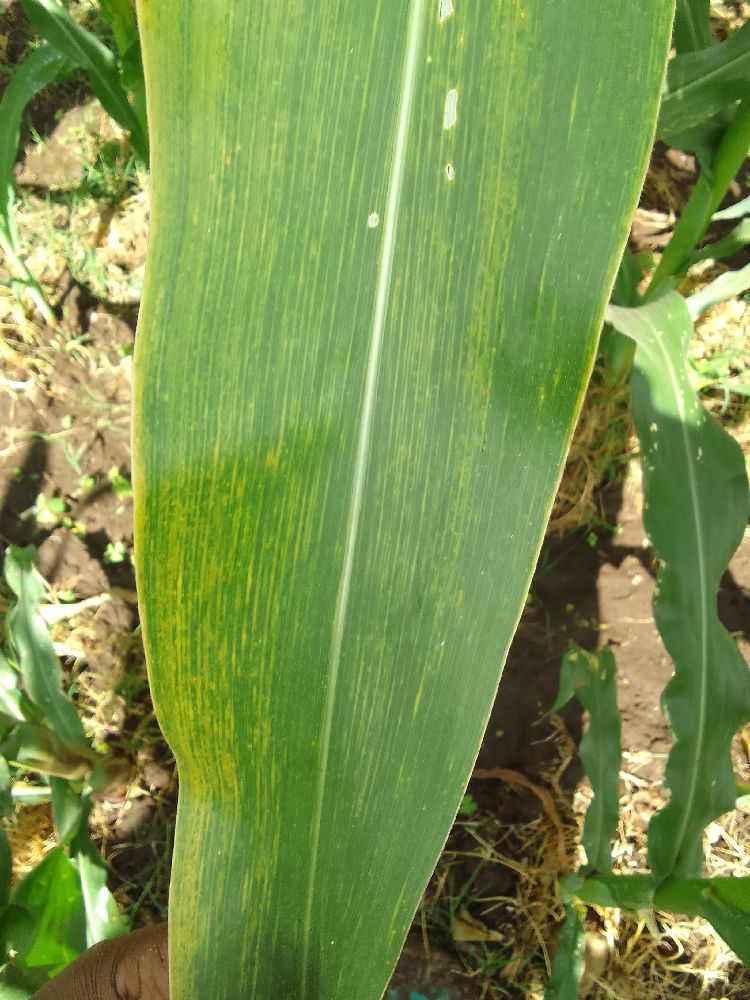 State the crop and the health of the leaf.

maize, maize lethal necrosis
